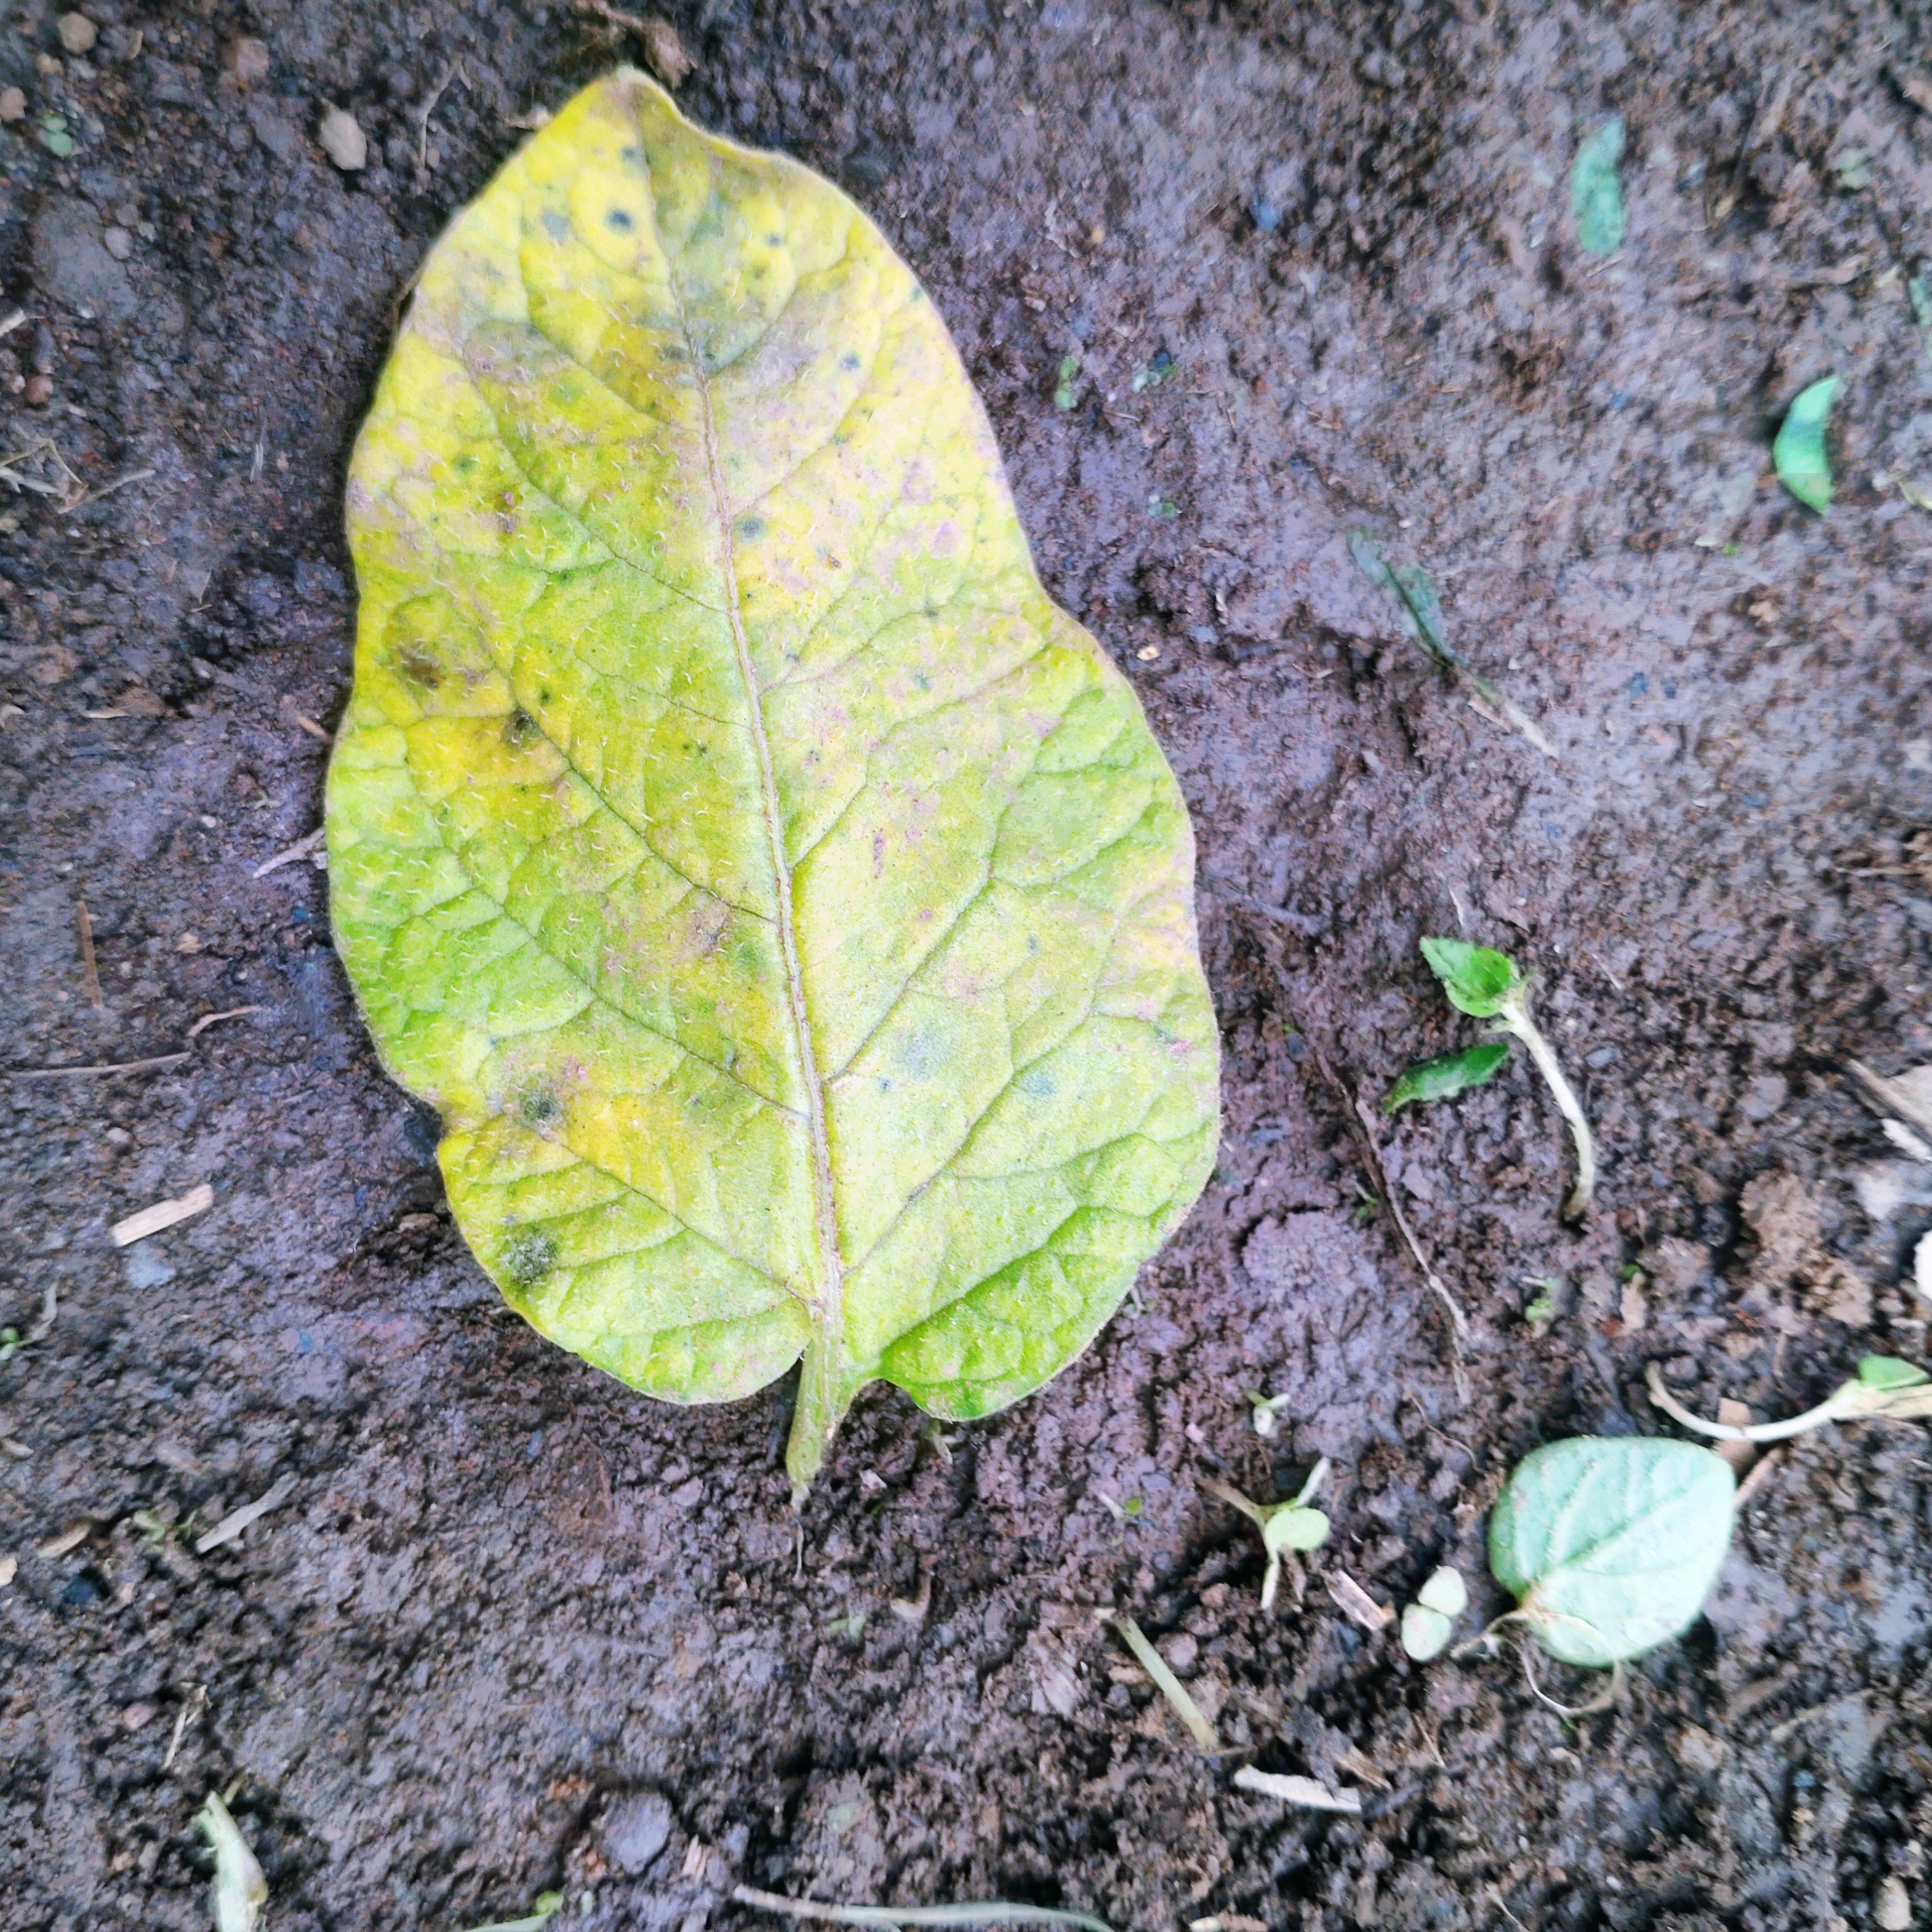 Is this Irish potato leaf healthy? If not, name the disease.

late blight
